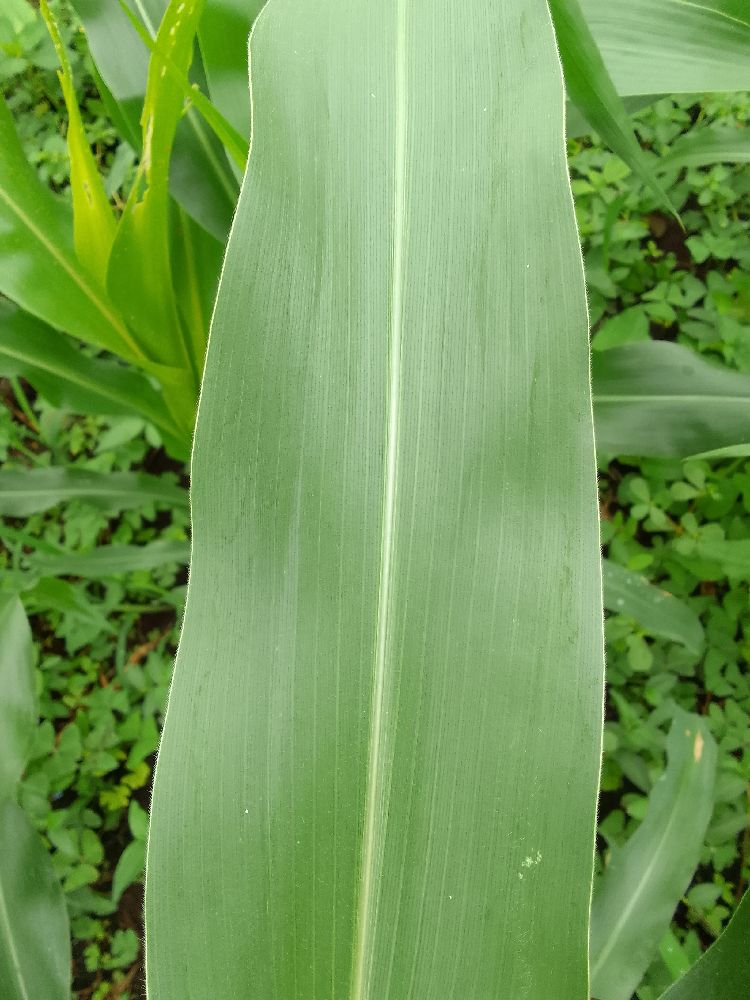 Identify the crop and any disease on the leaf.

maize, healthy
